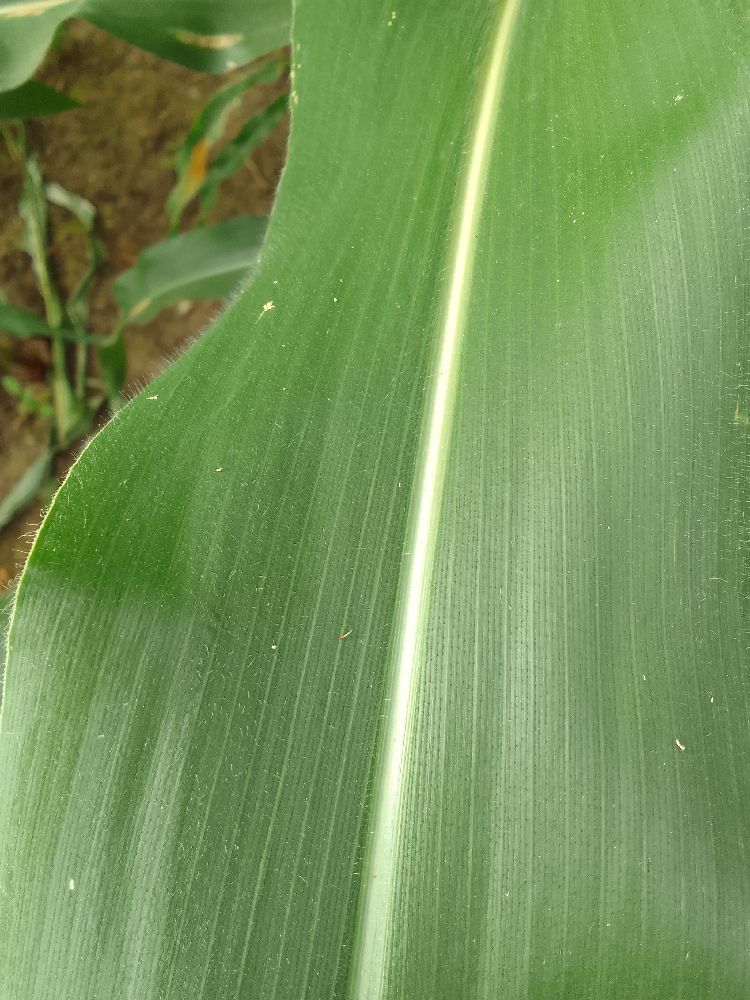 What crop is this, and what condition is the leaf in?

maize, healthy
